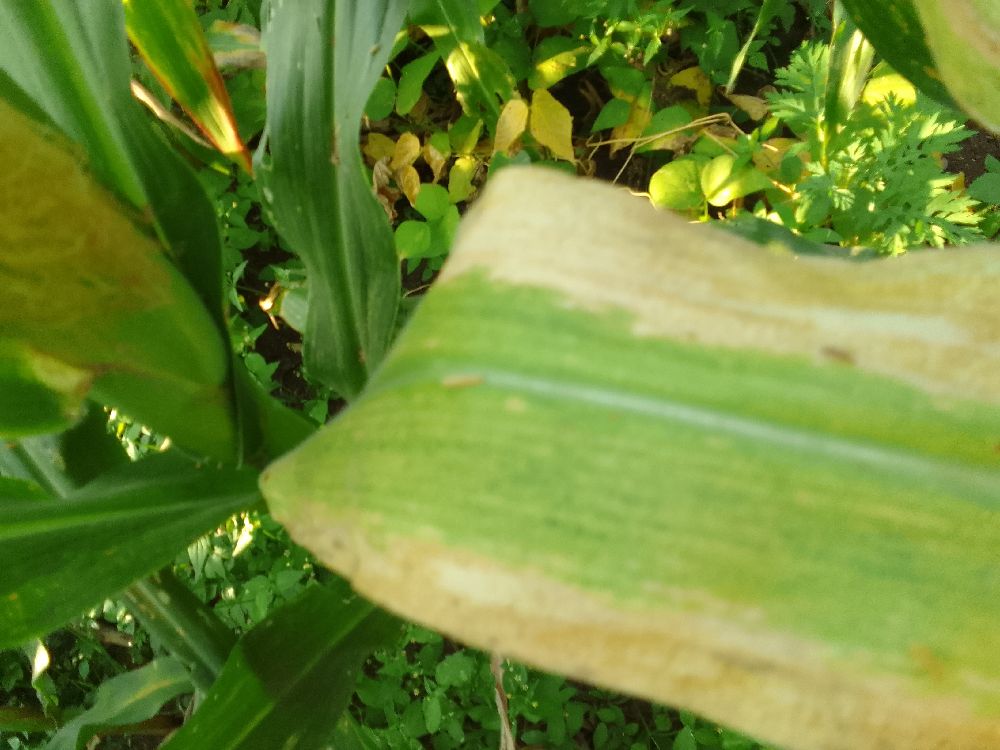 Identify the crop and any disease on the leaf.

maize, maize lethal necrosis
